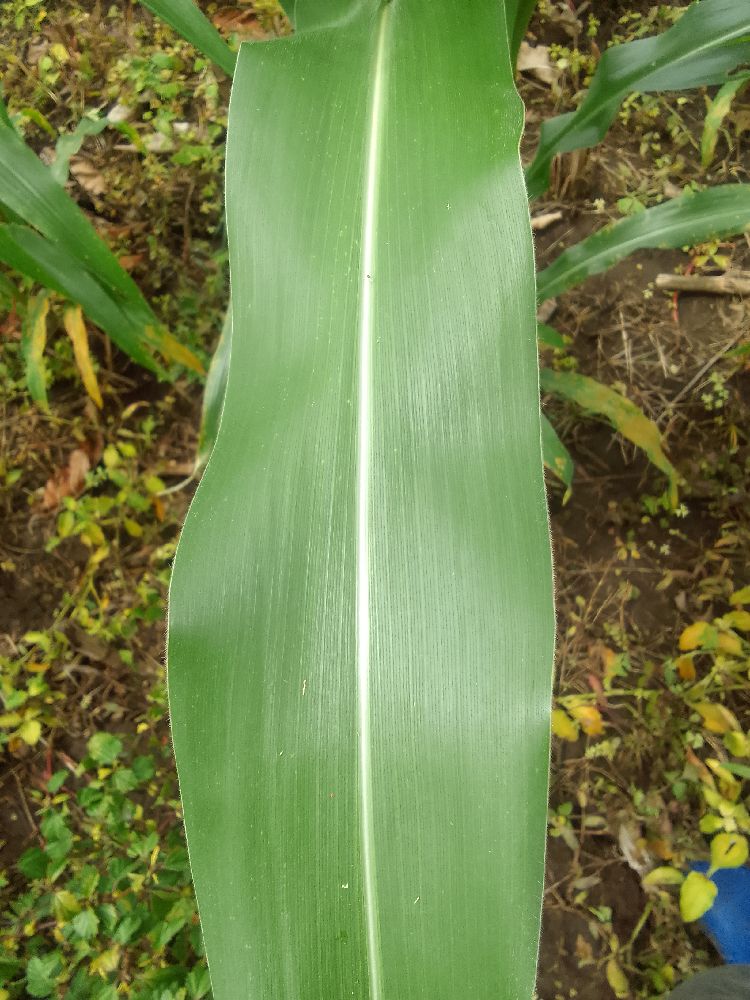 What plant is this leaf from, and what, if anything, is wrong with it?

maize, healthy
